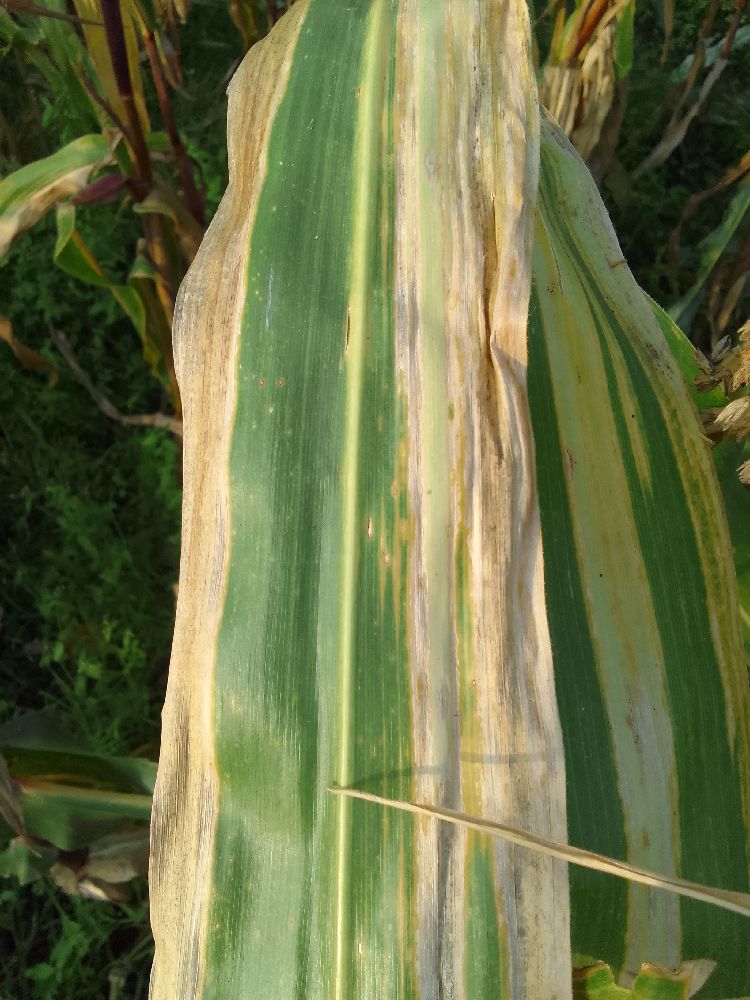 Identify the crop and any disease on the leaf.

maize, maize lethal necrosis
